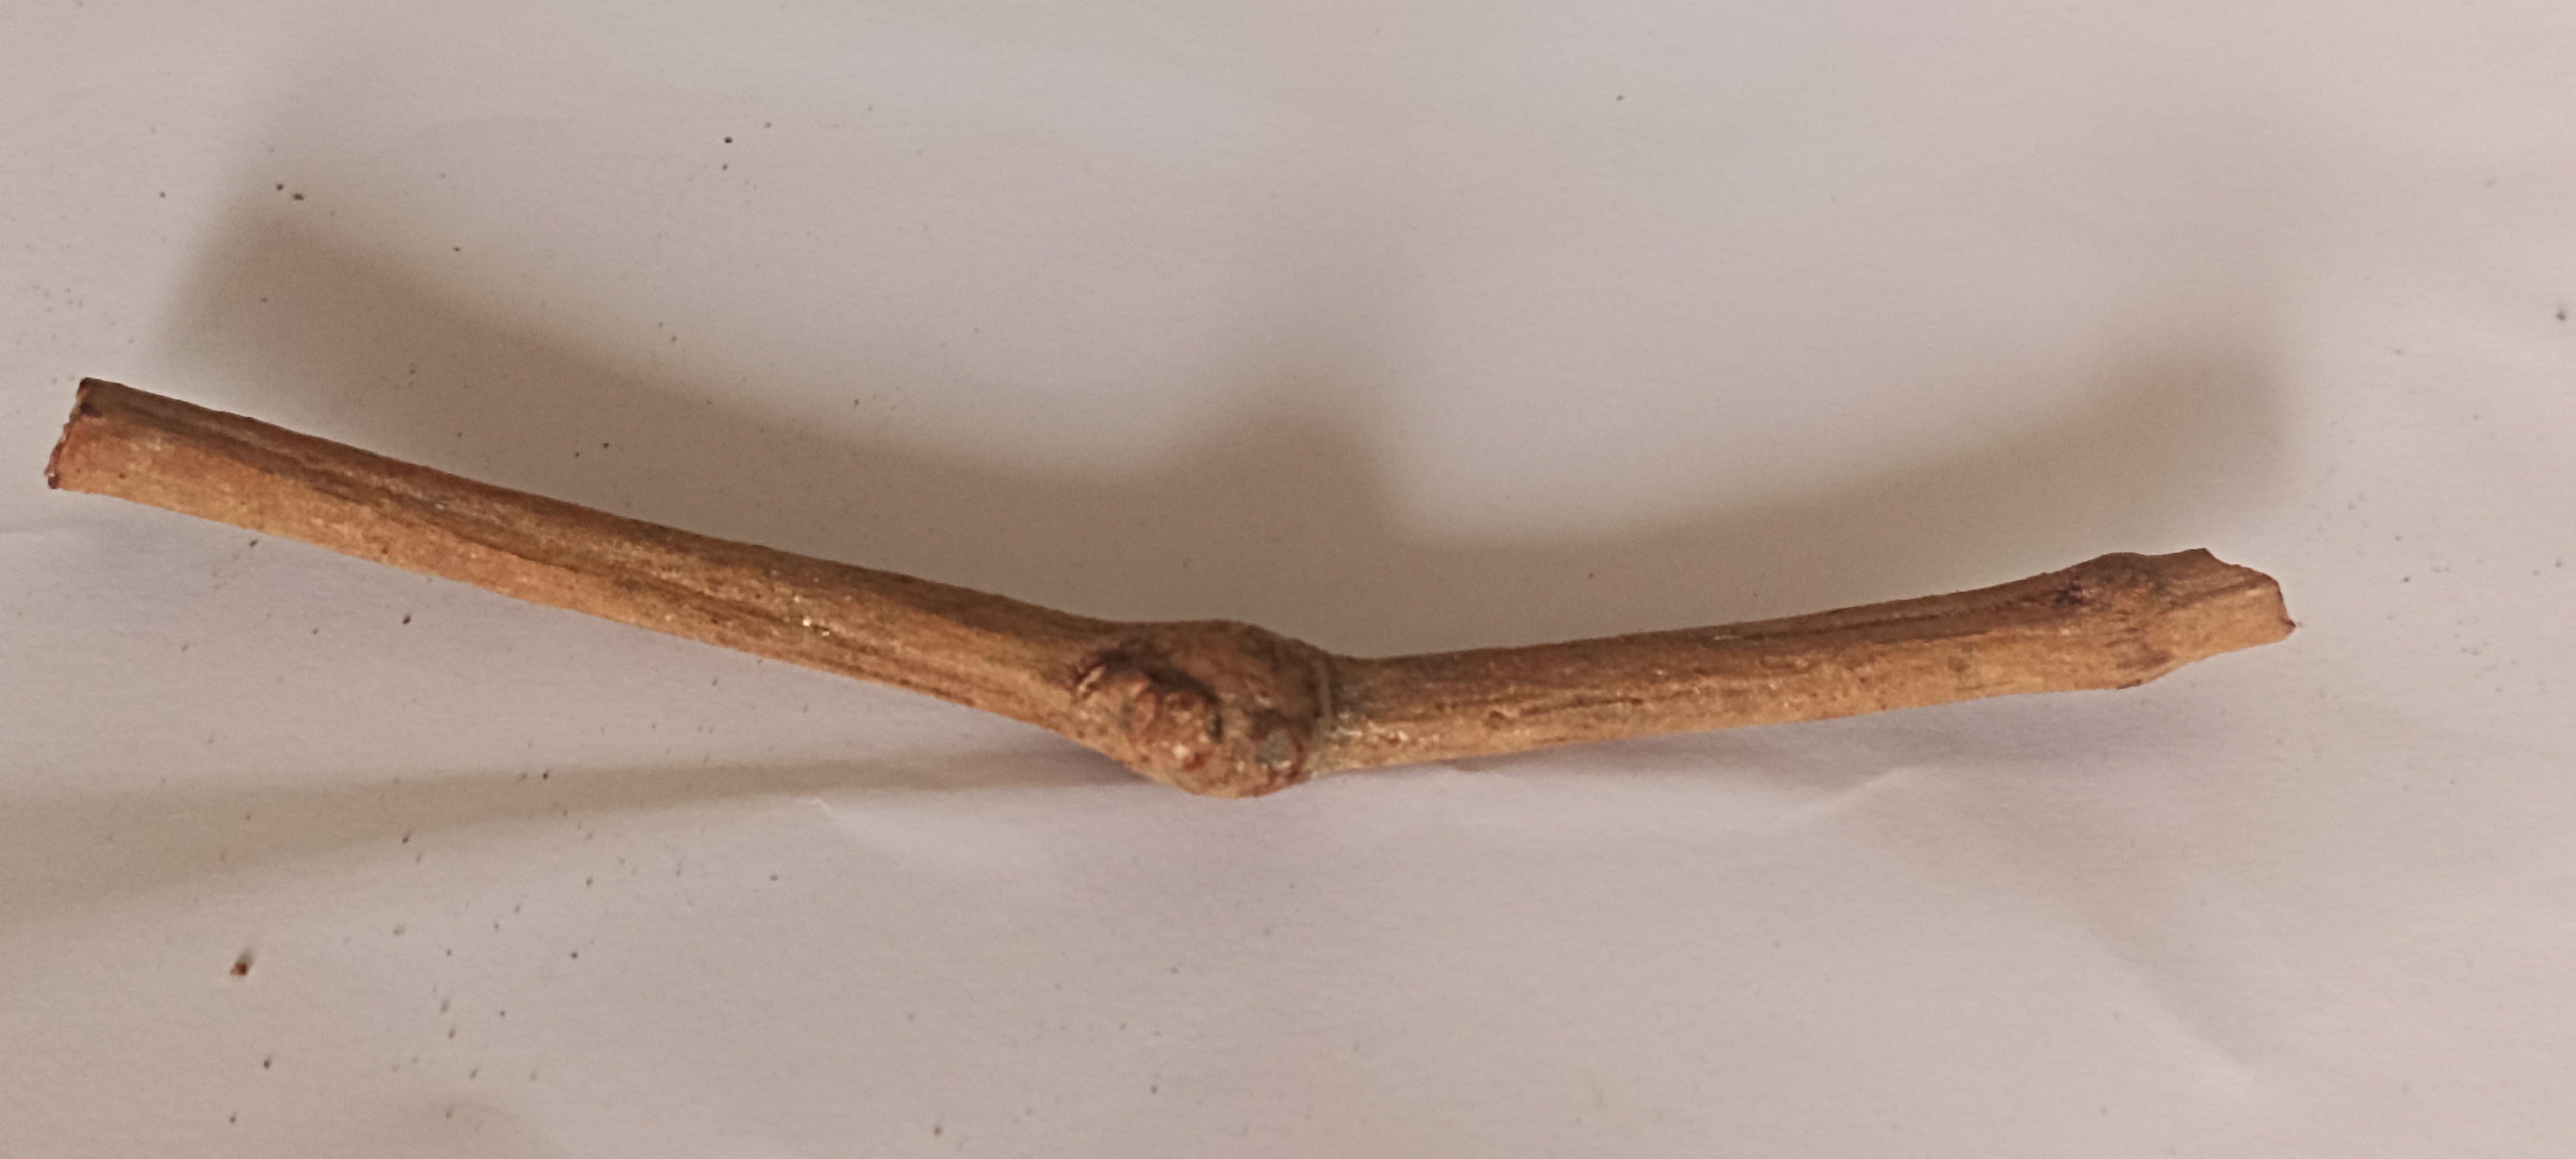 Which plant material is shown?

manjistha
